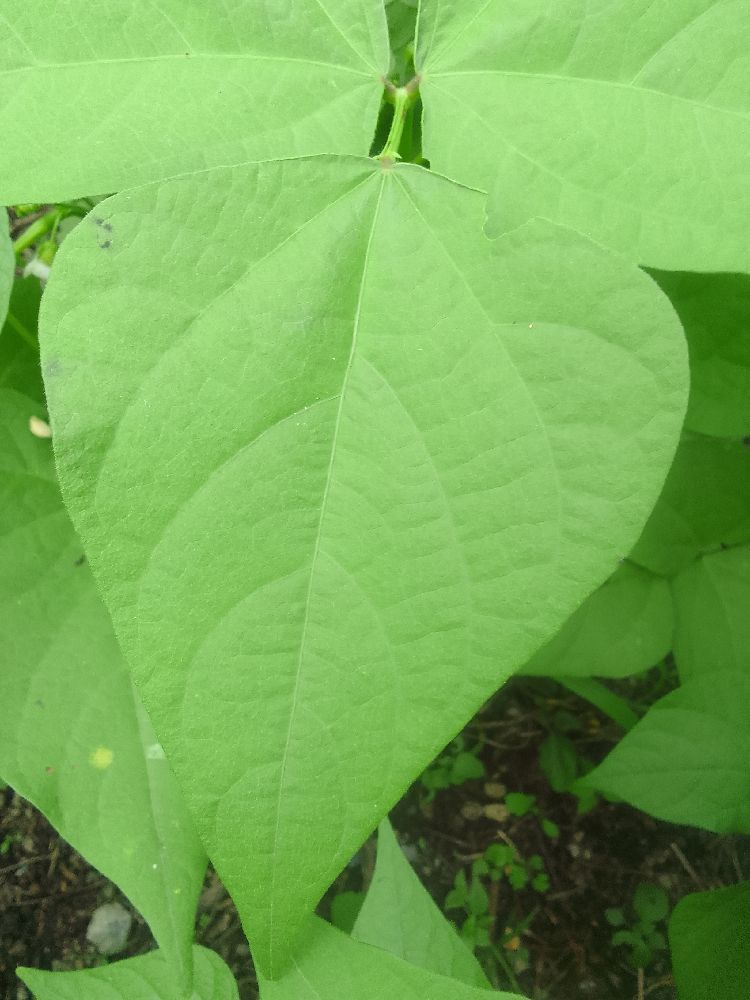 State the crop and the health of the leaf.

common bean, healthy
